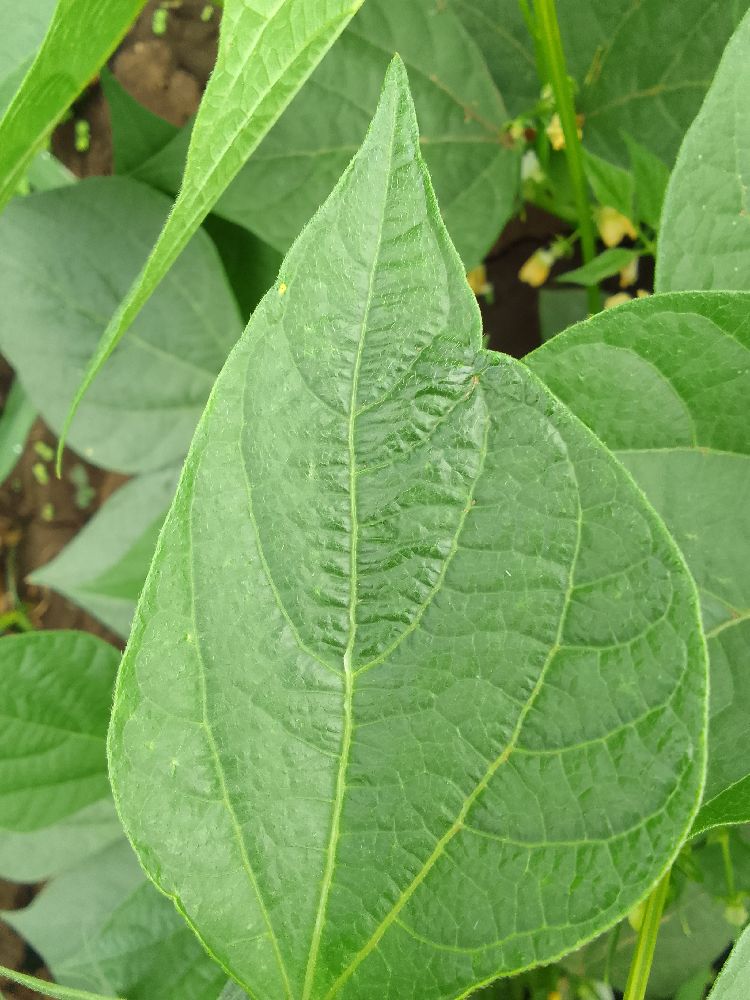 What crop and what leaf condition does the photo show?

common bean, healthy
